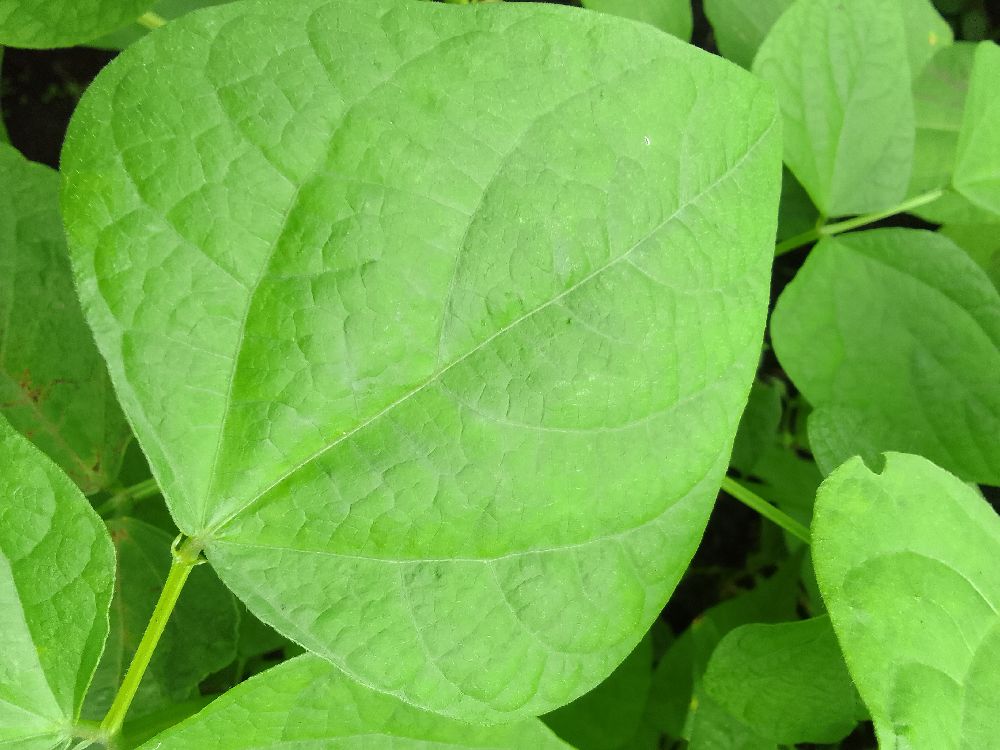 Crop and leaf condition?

common bean, healthy
